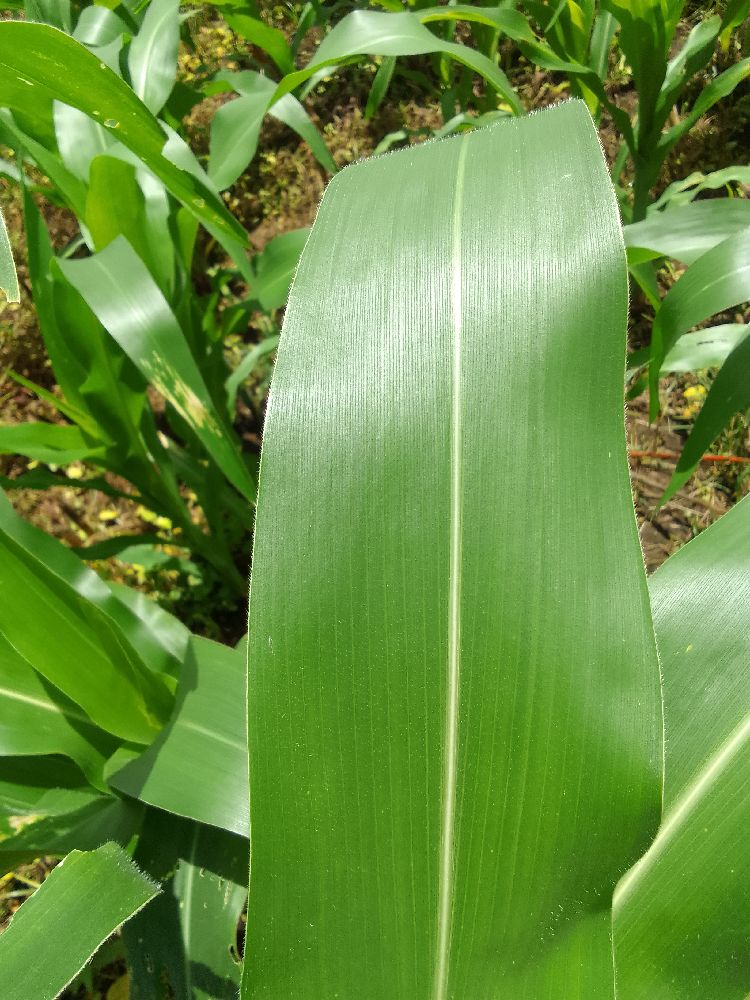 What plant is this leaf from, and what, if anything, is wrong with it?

maize, healthy
